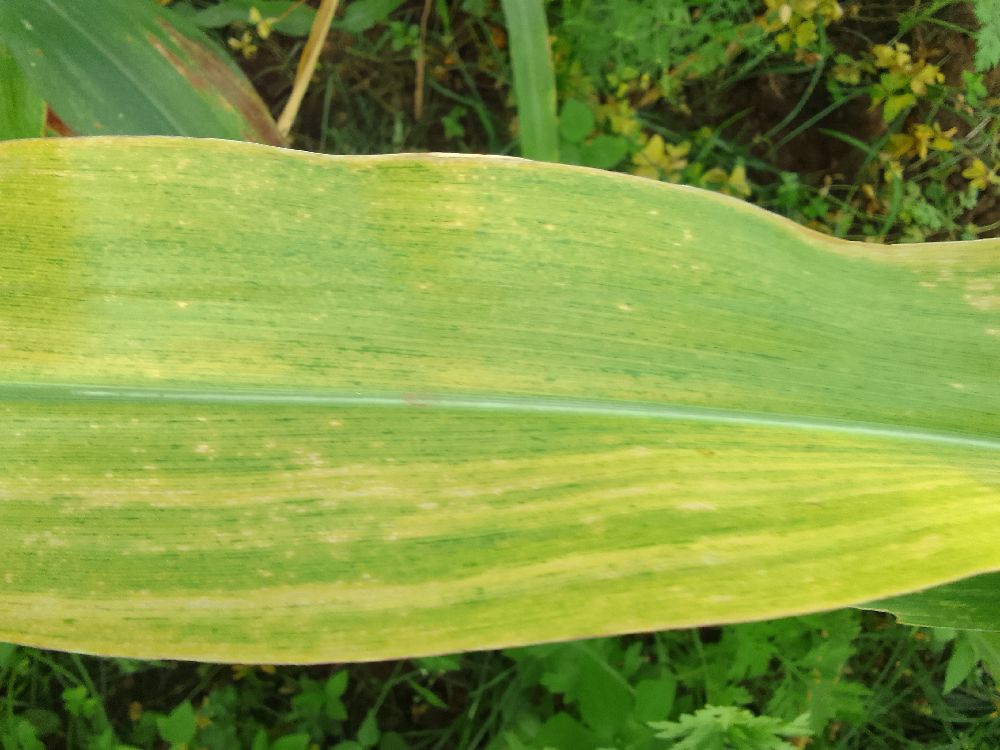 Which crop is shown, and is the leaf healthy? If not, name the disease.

maize, maize lethal necrosis
